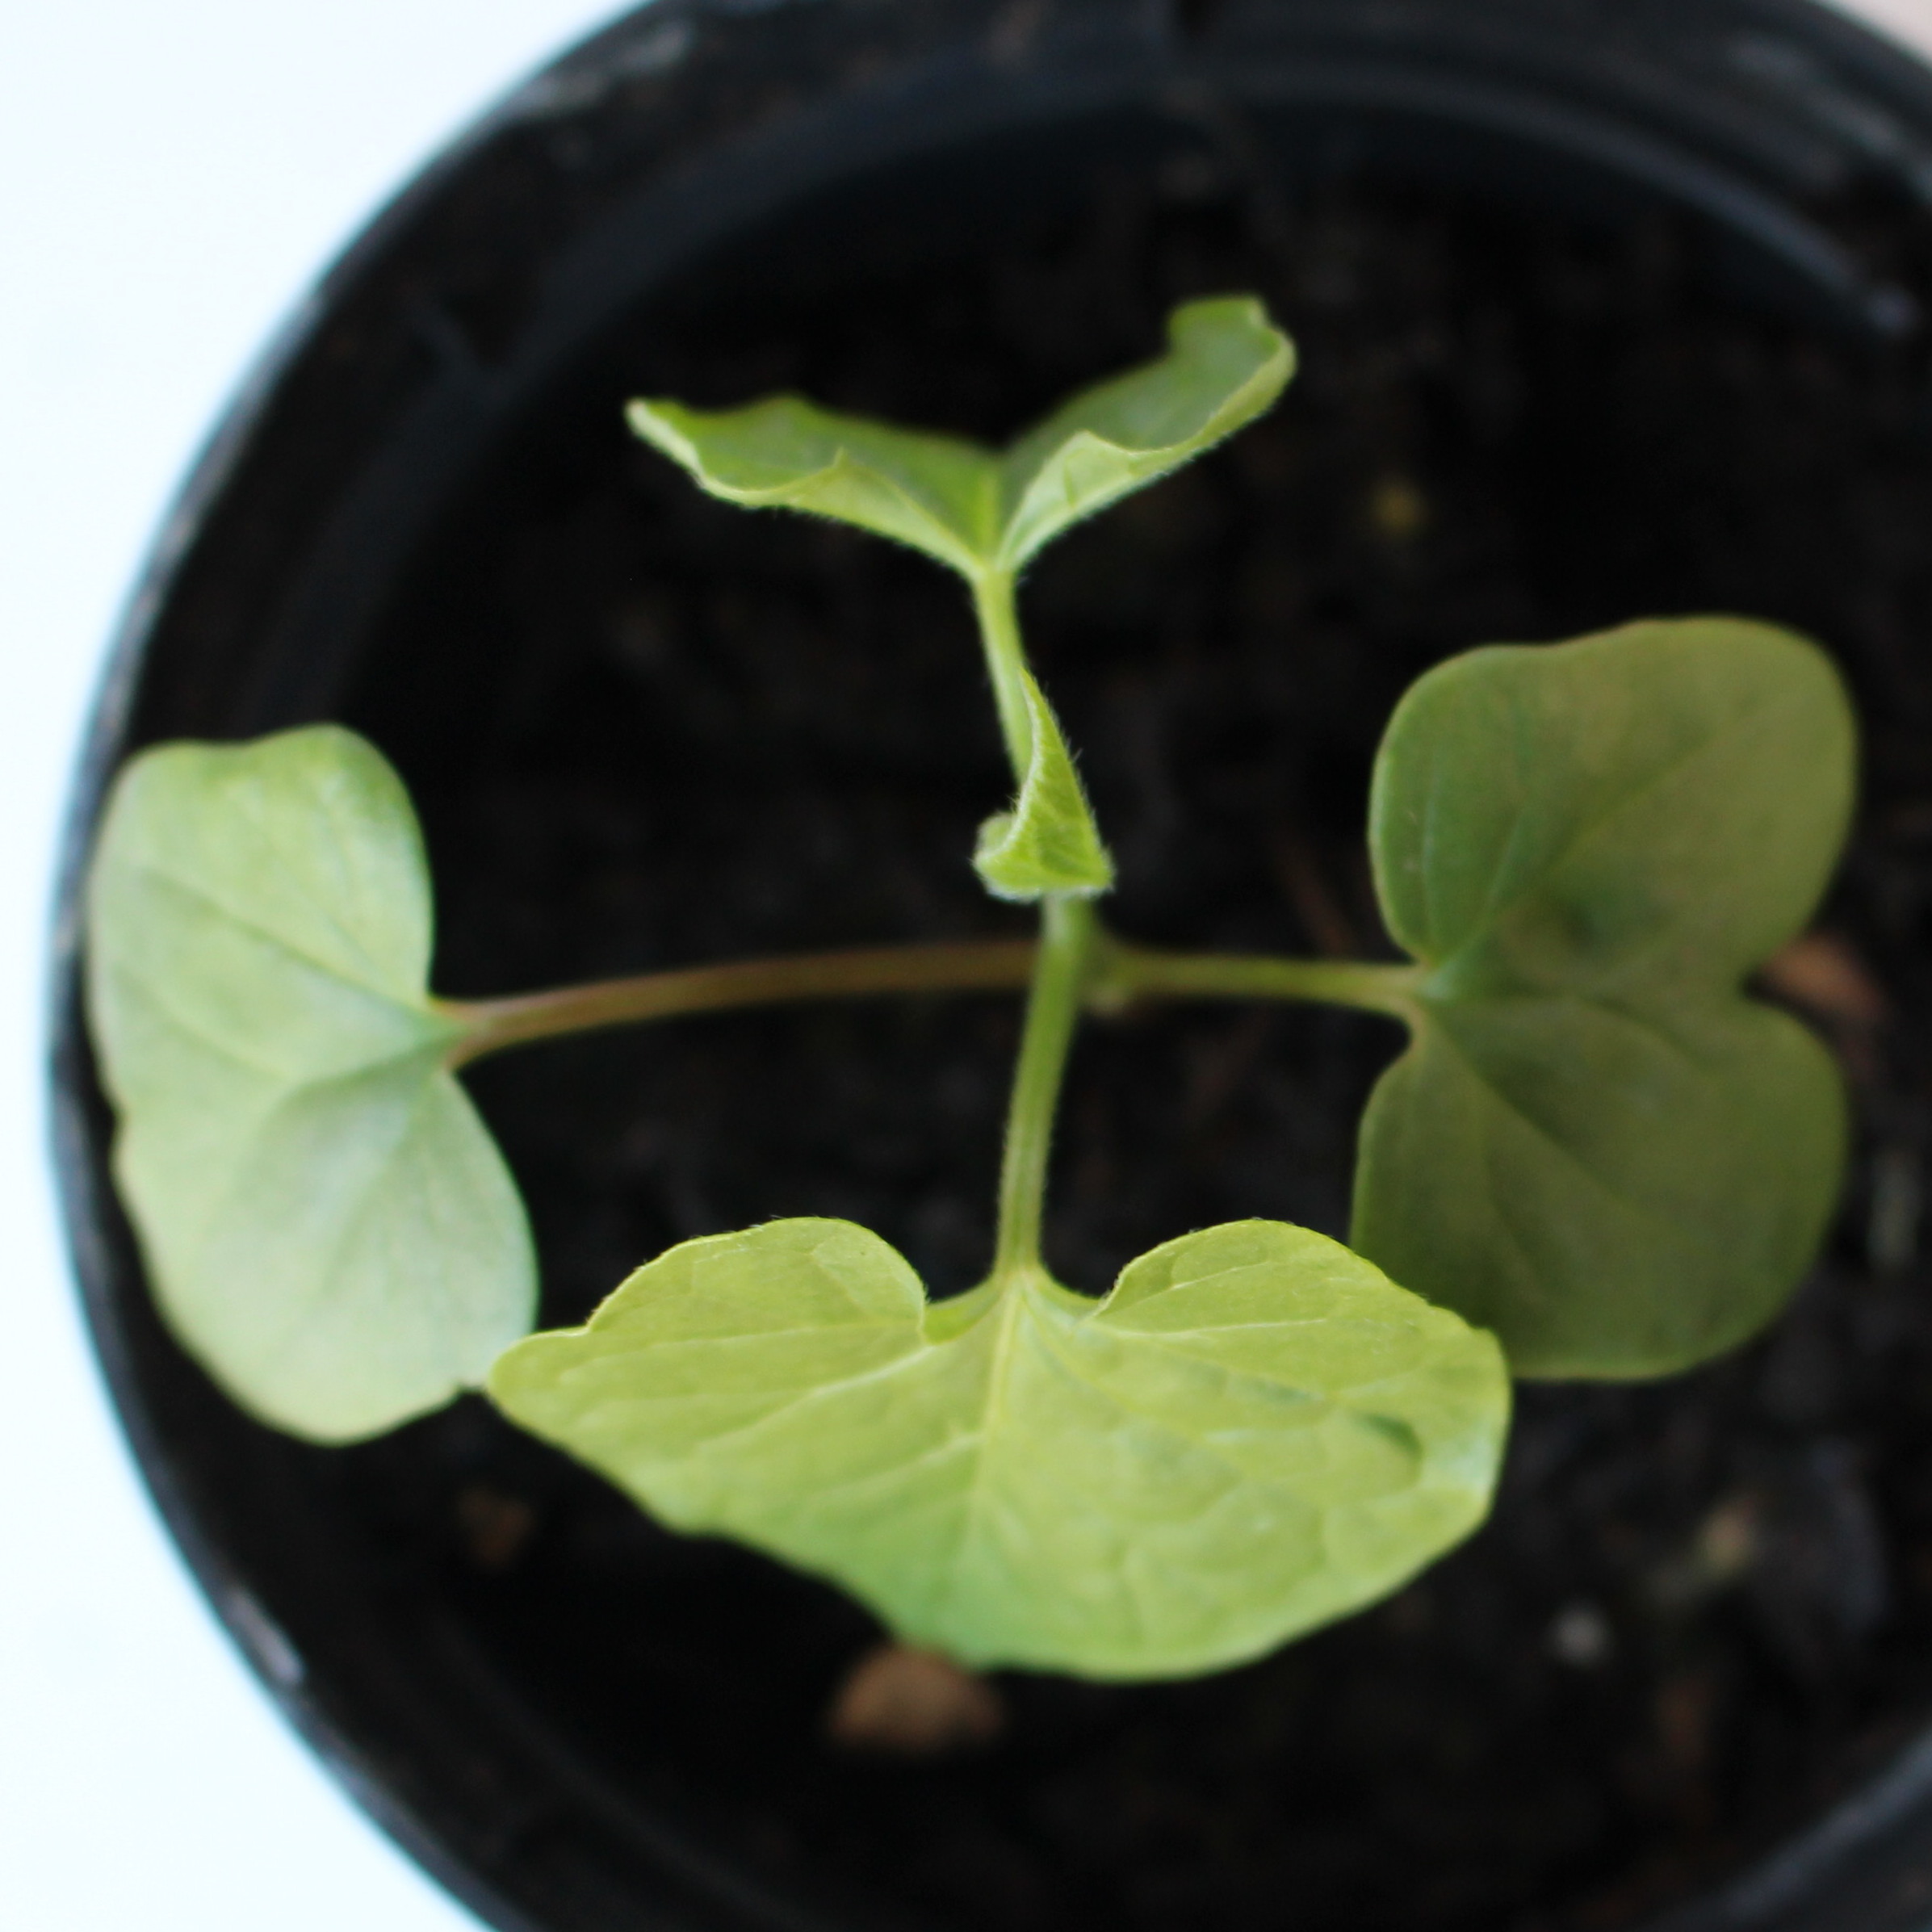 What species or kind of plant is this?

Convolvulus arvensis
